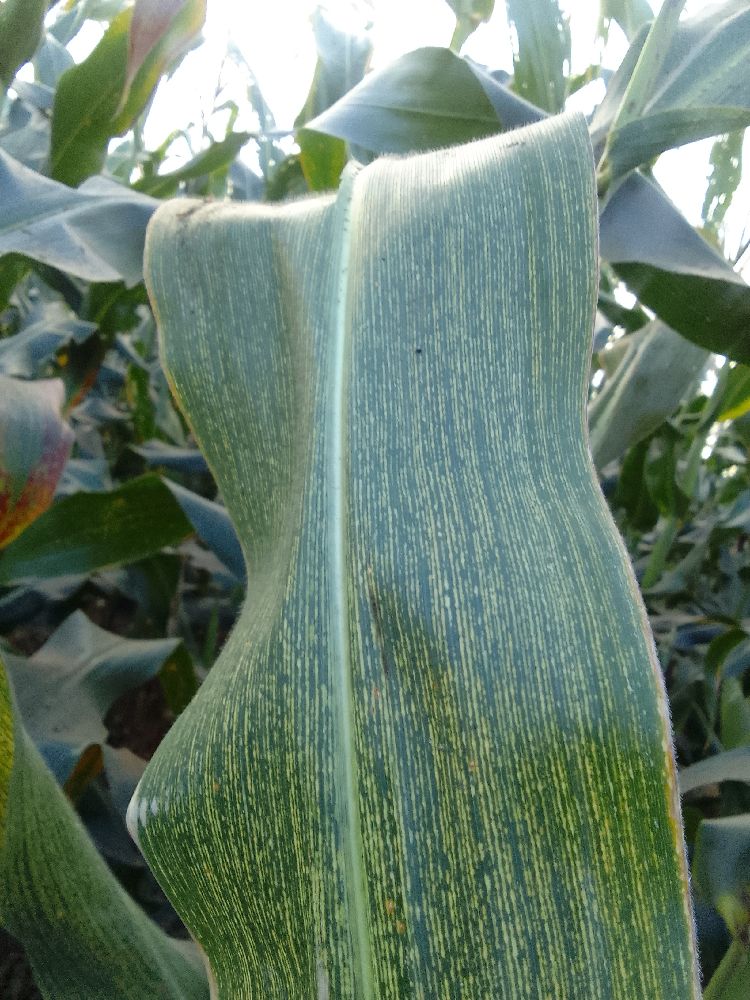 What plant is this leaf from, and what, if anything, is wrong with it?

maize, maize streak virus
